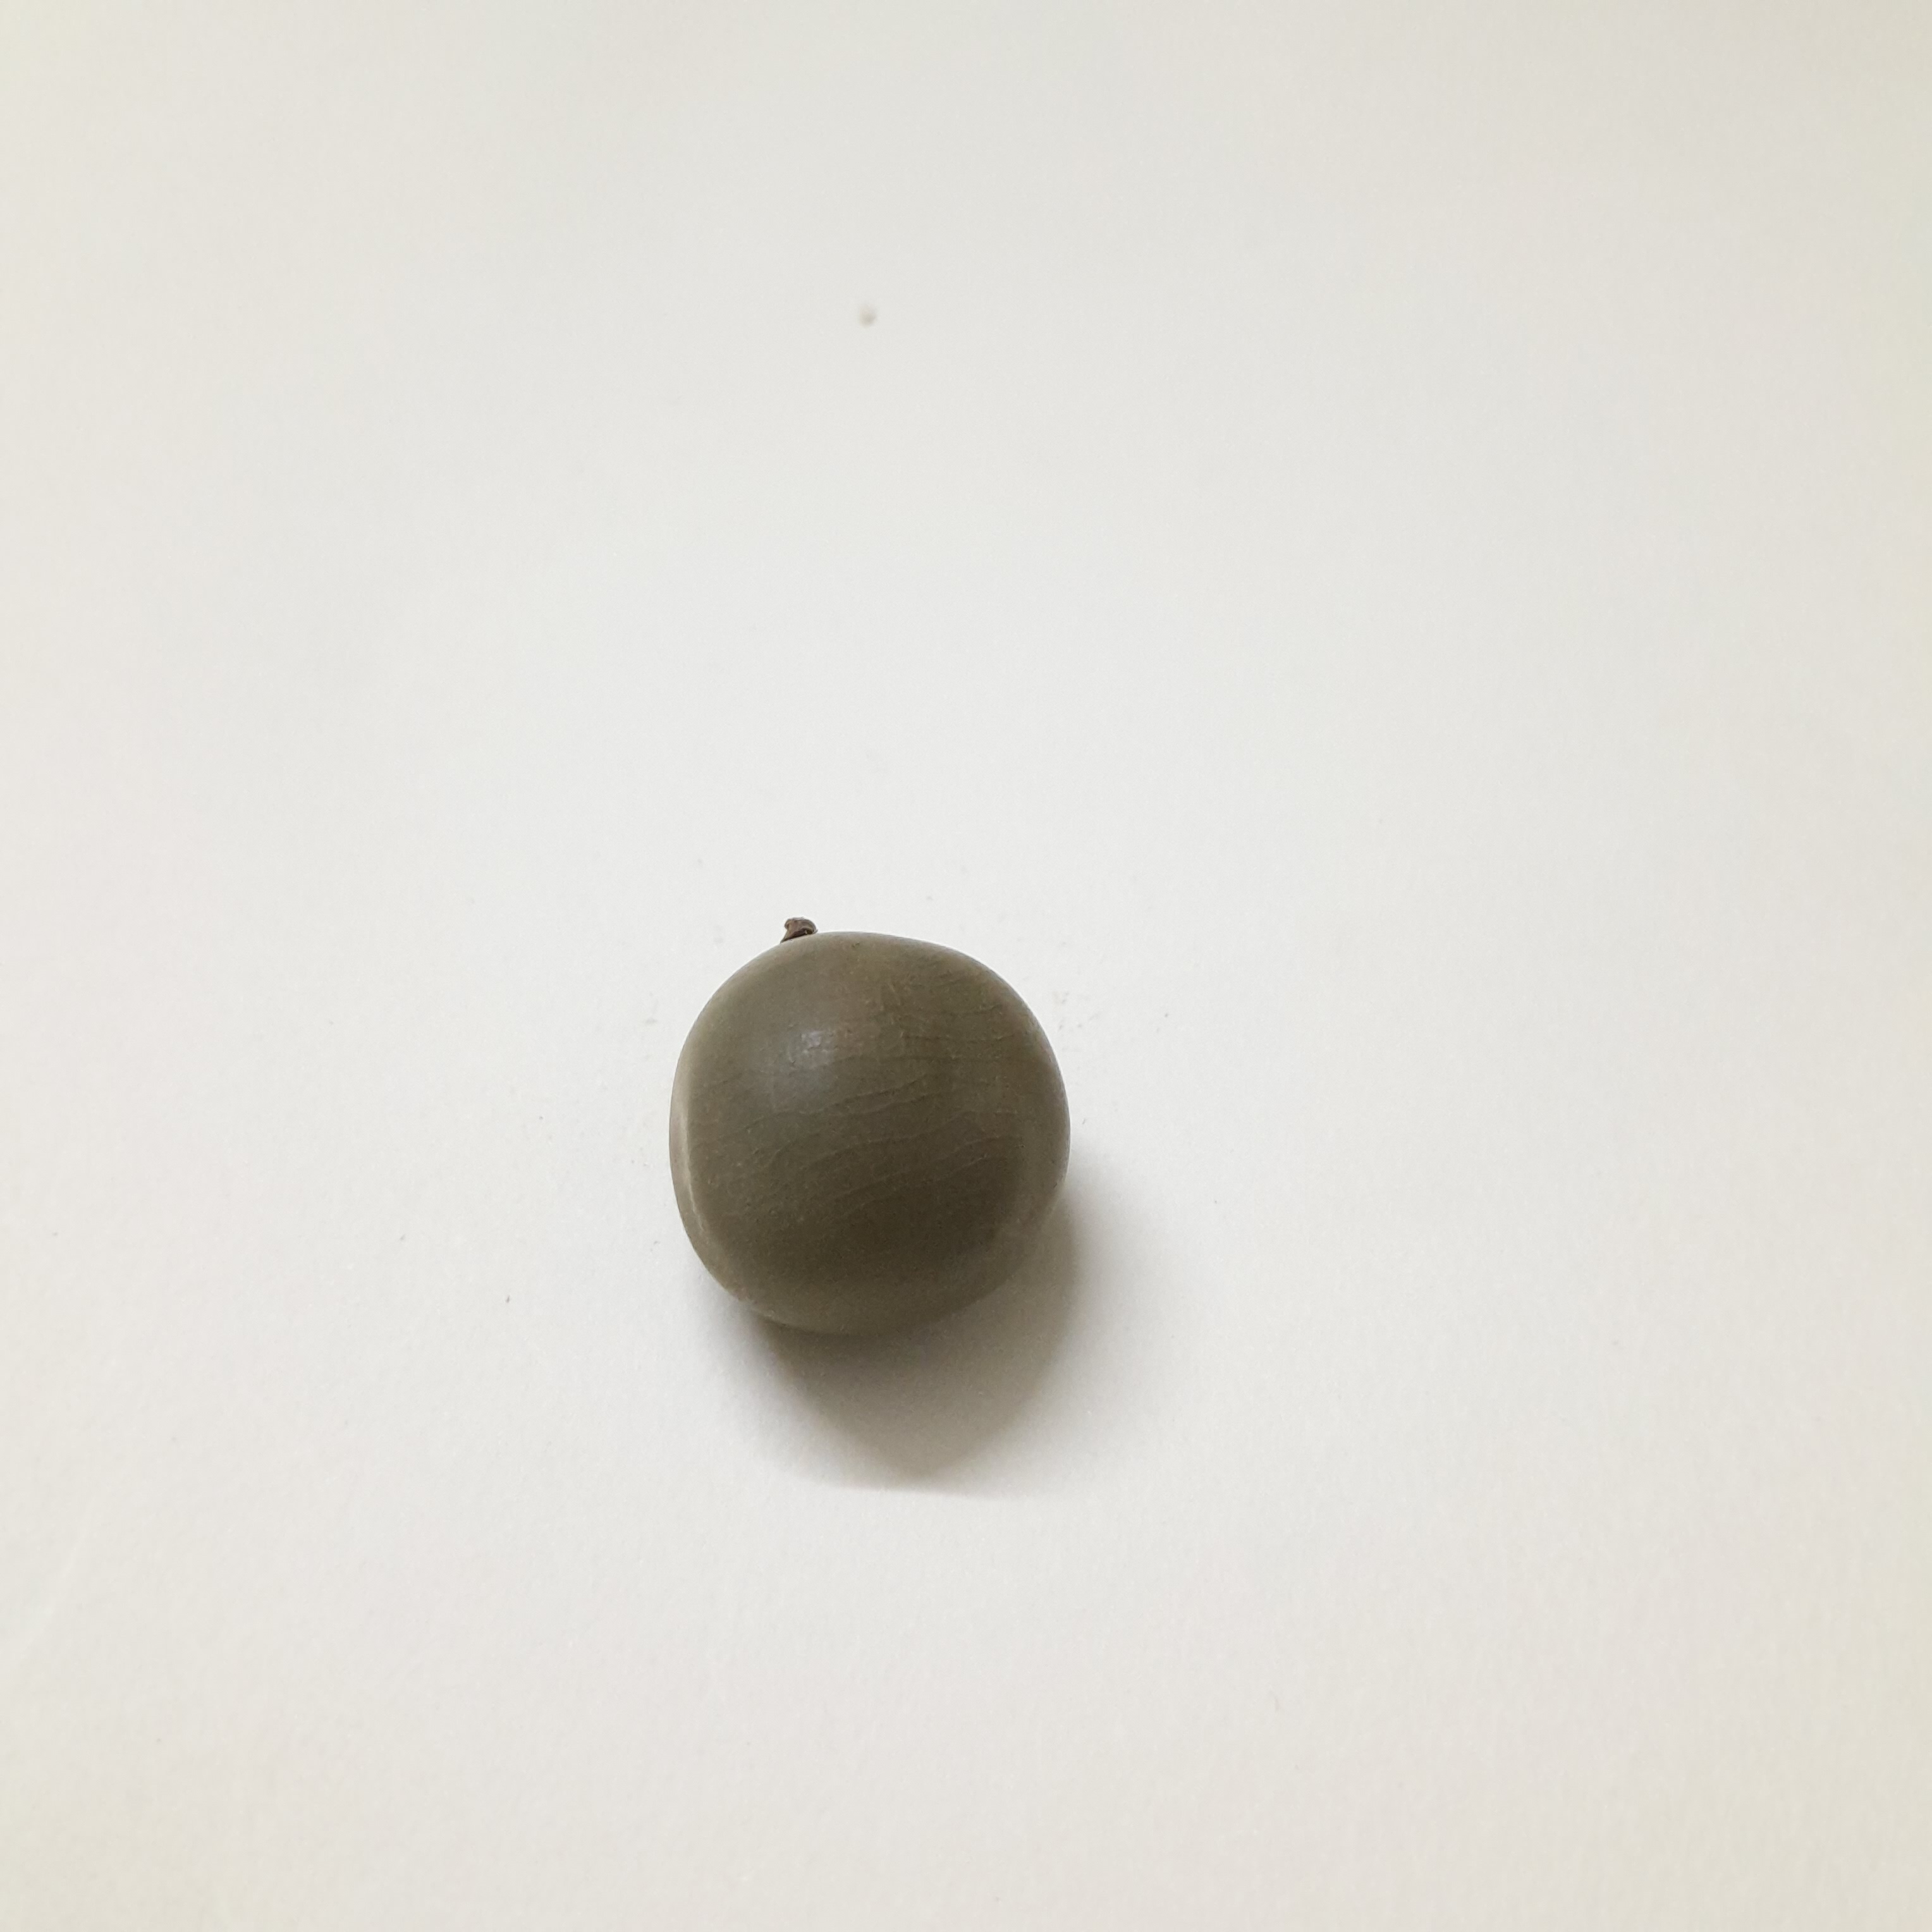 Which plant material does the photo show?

sagargota
